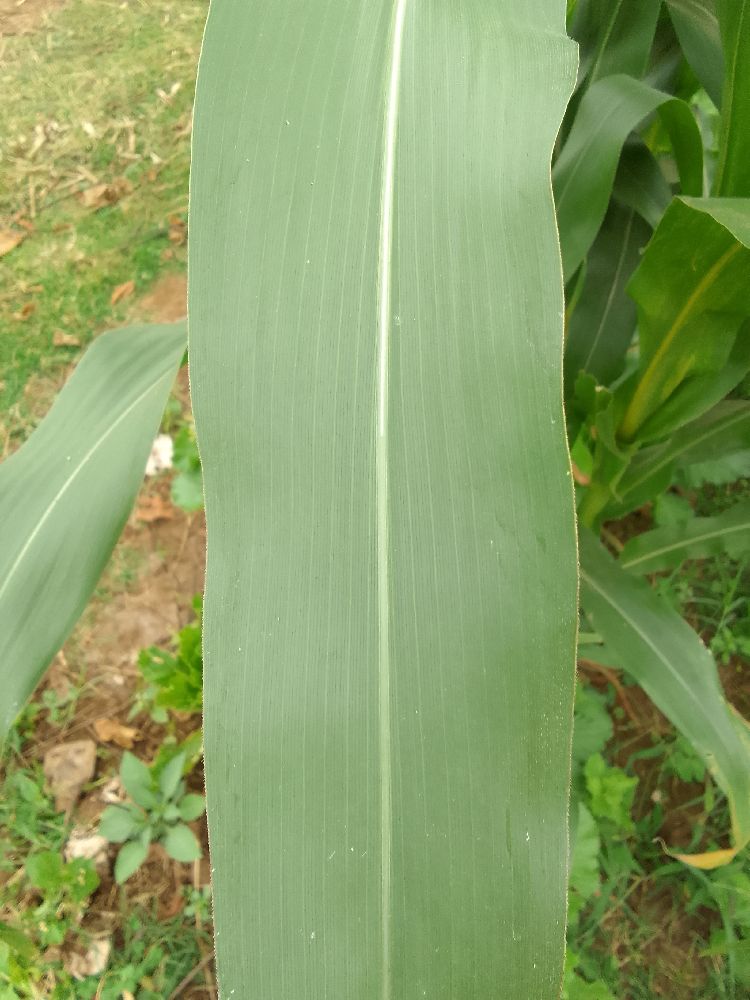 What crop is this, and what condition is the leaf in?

maize, healthy
